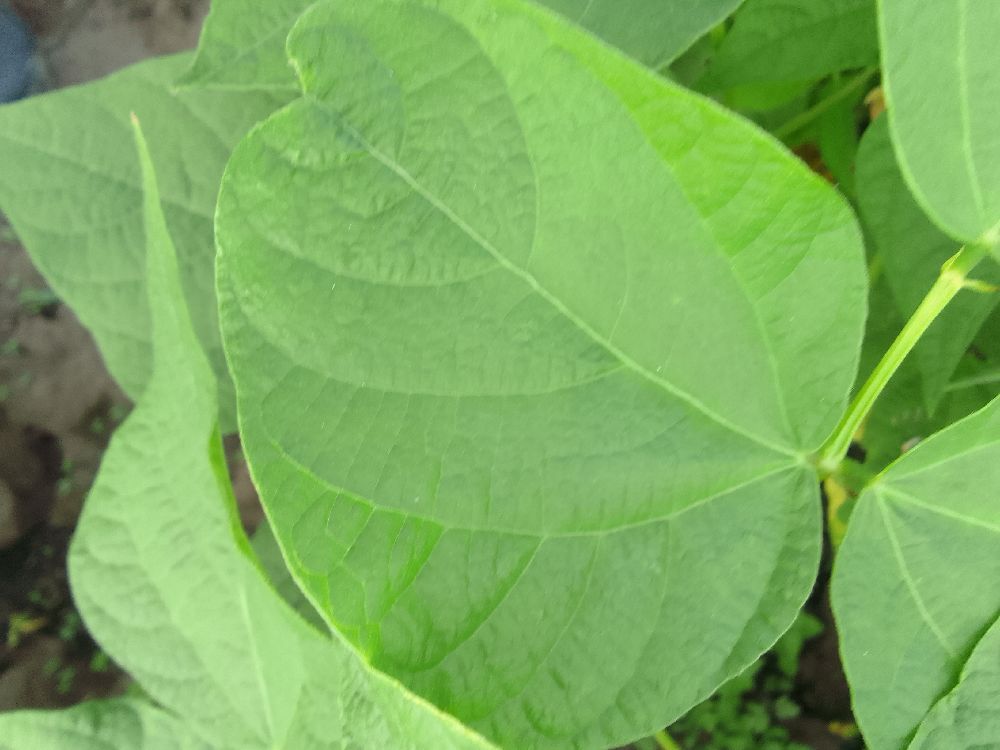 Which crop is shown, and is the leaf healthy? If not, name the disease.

common bean, healthy
